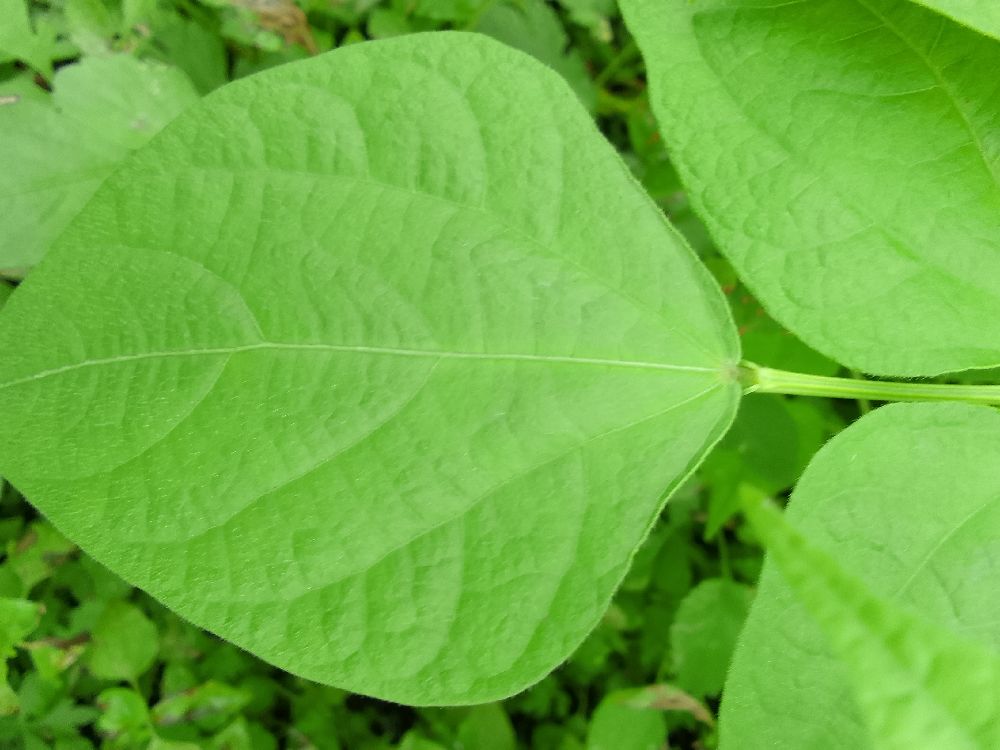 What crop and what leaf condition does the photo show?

common bean, healthy
